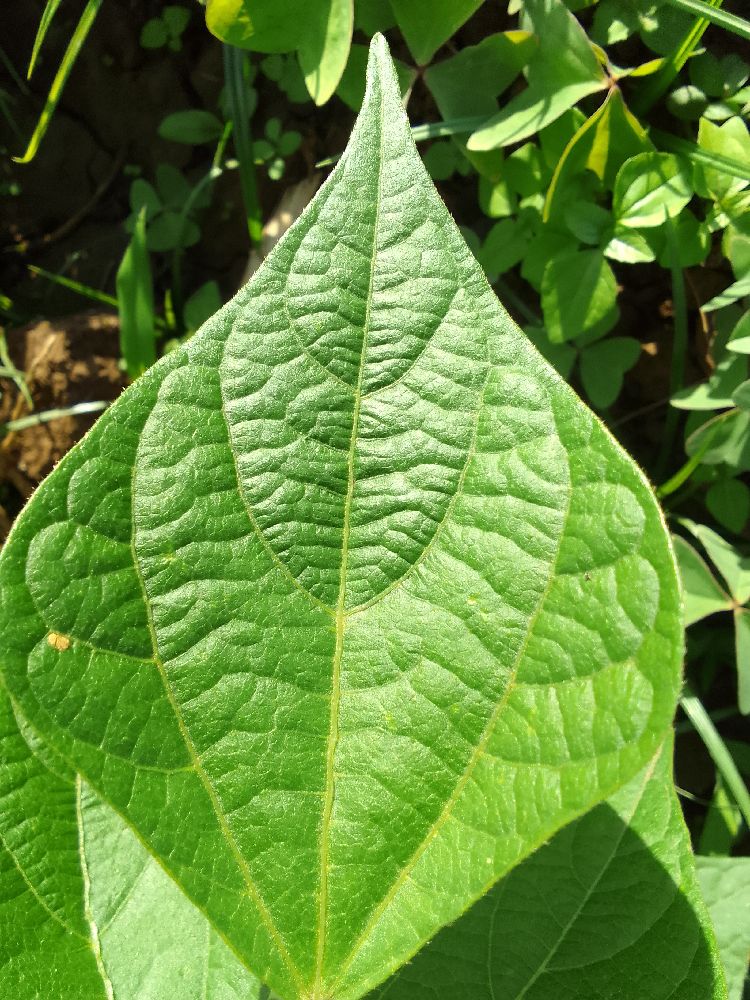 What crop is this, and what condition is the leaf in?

common bean, healthy
